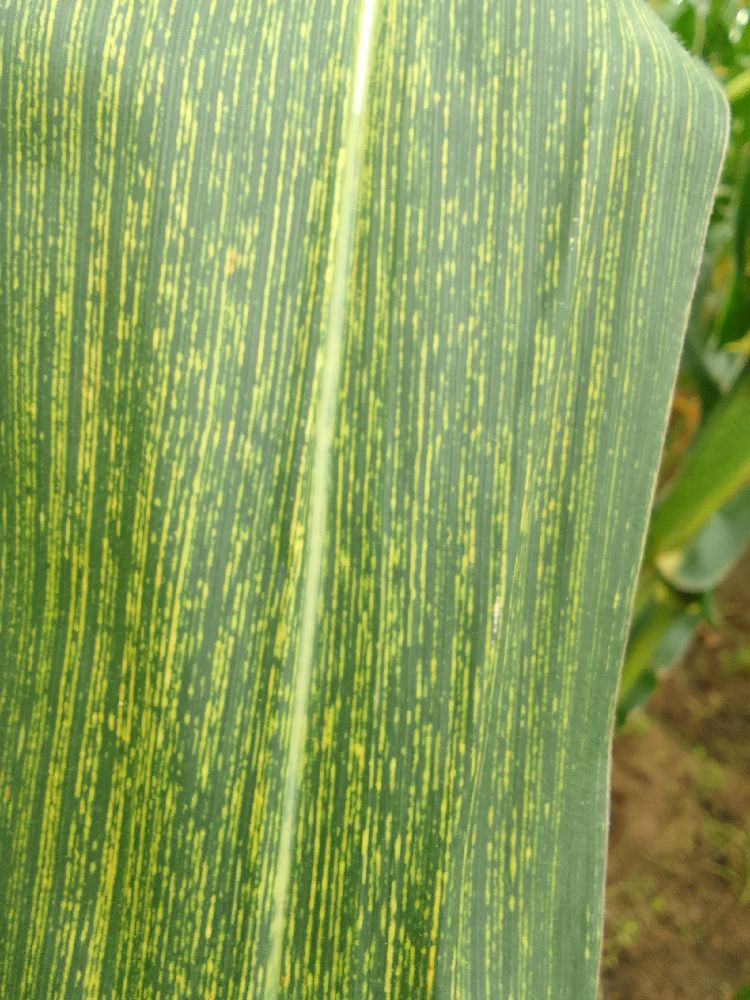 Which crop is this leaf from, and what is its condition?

maize, maize streak virus
